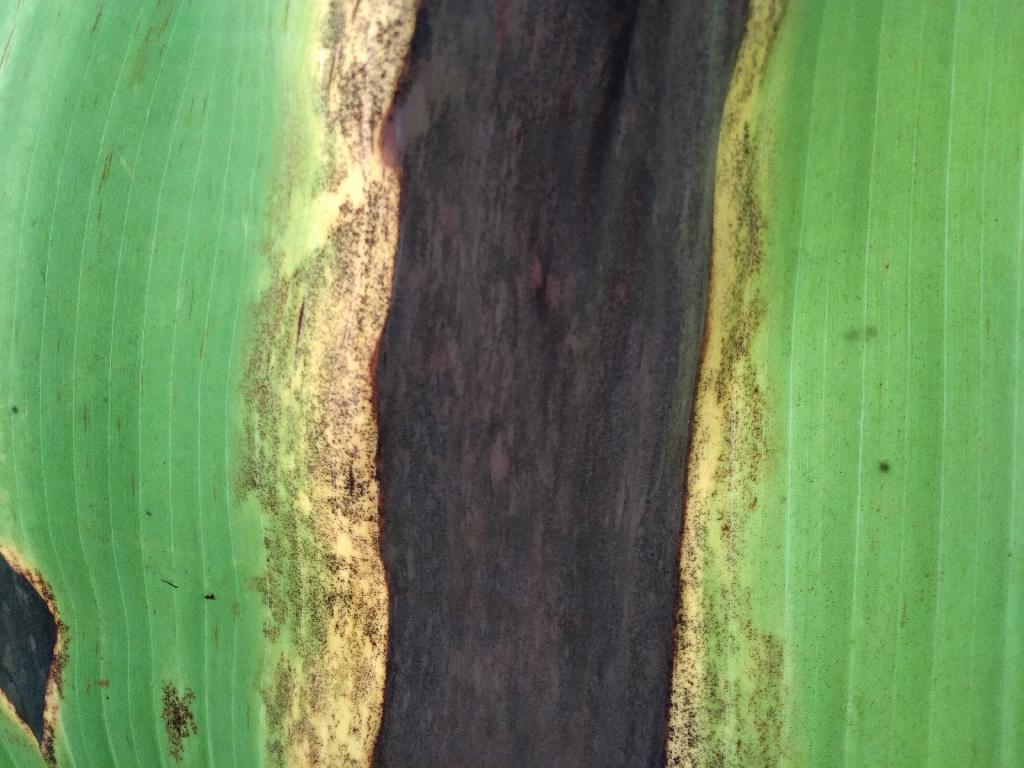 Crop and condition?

banana, black sigatoka
